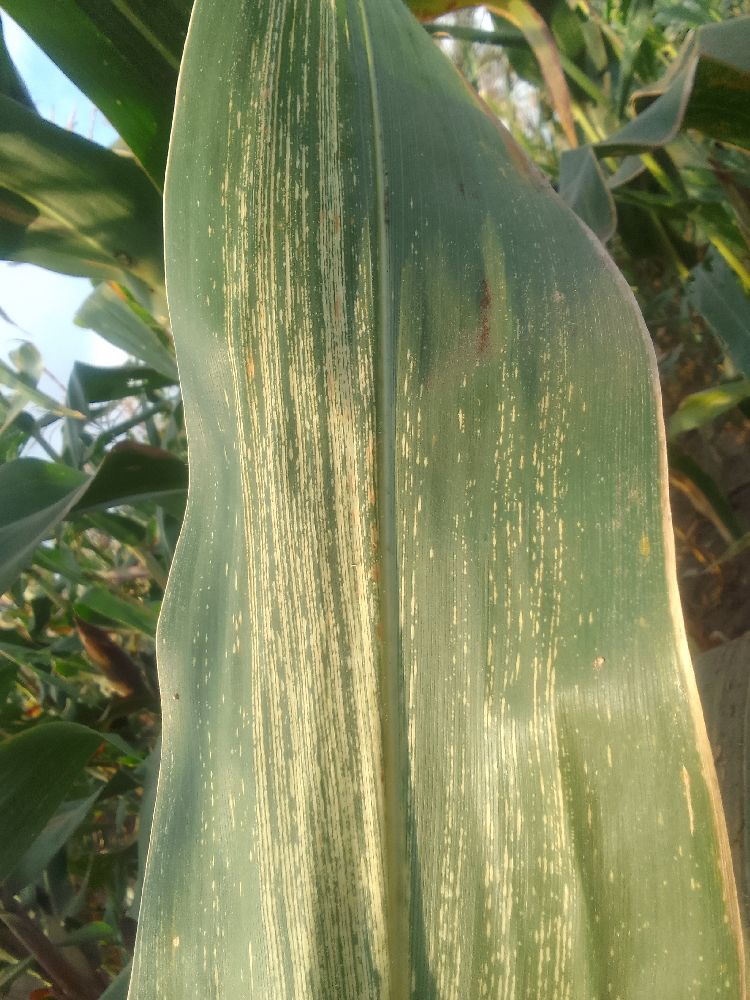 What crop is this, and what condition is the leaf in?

maize, healthy
